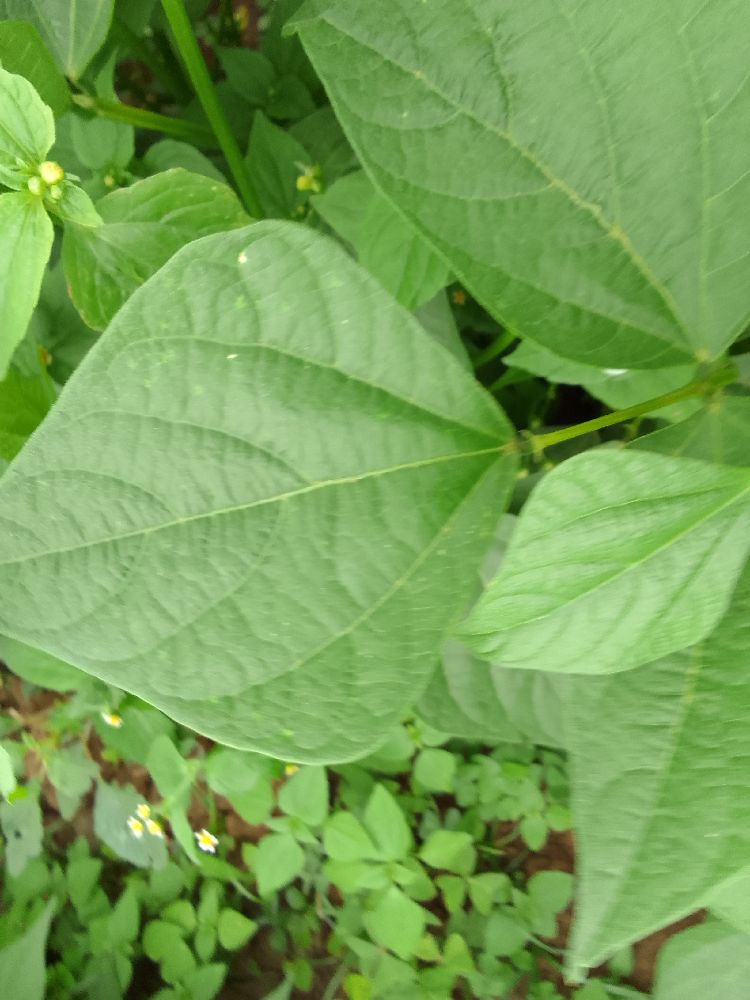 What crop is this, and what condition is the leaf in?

common bean, healthy
